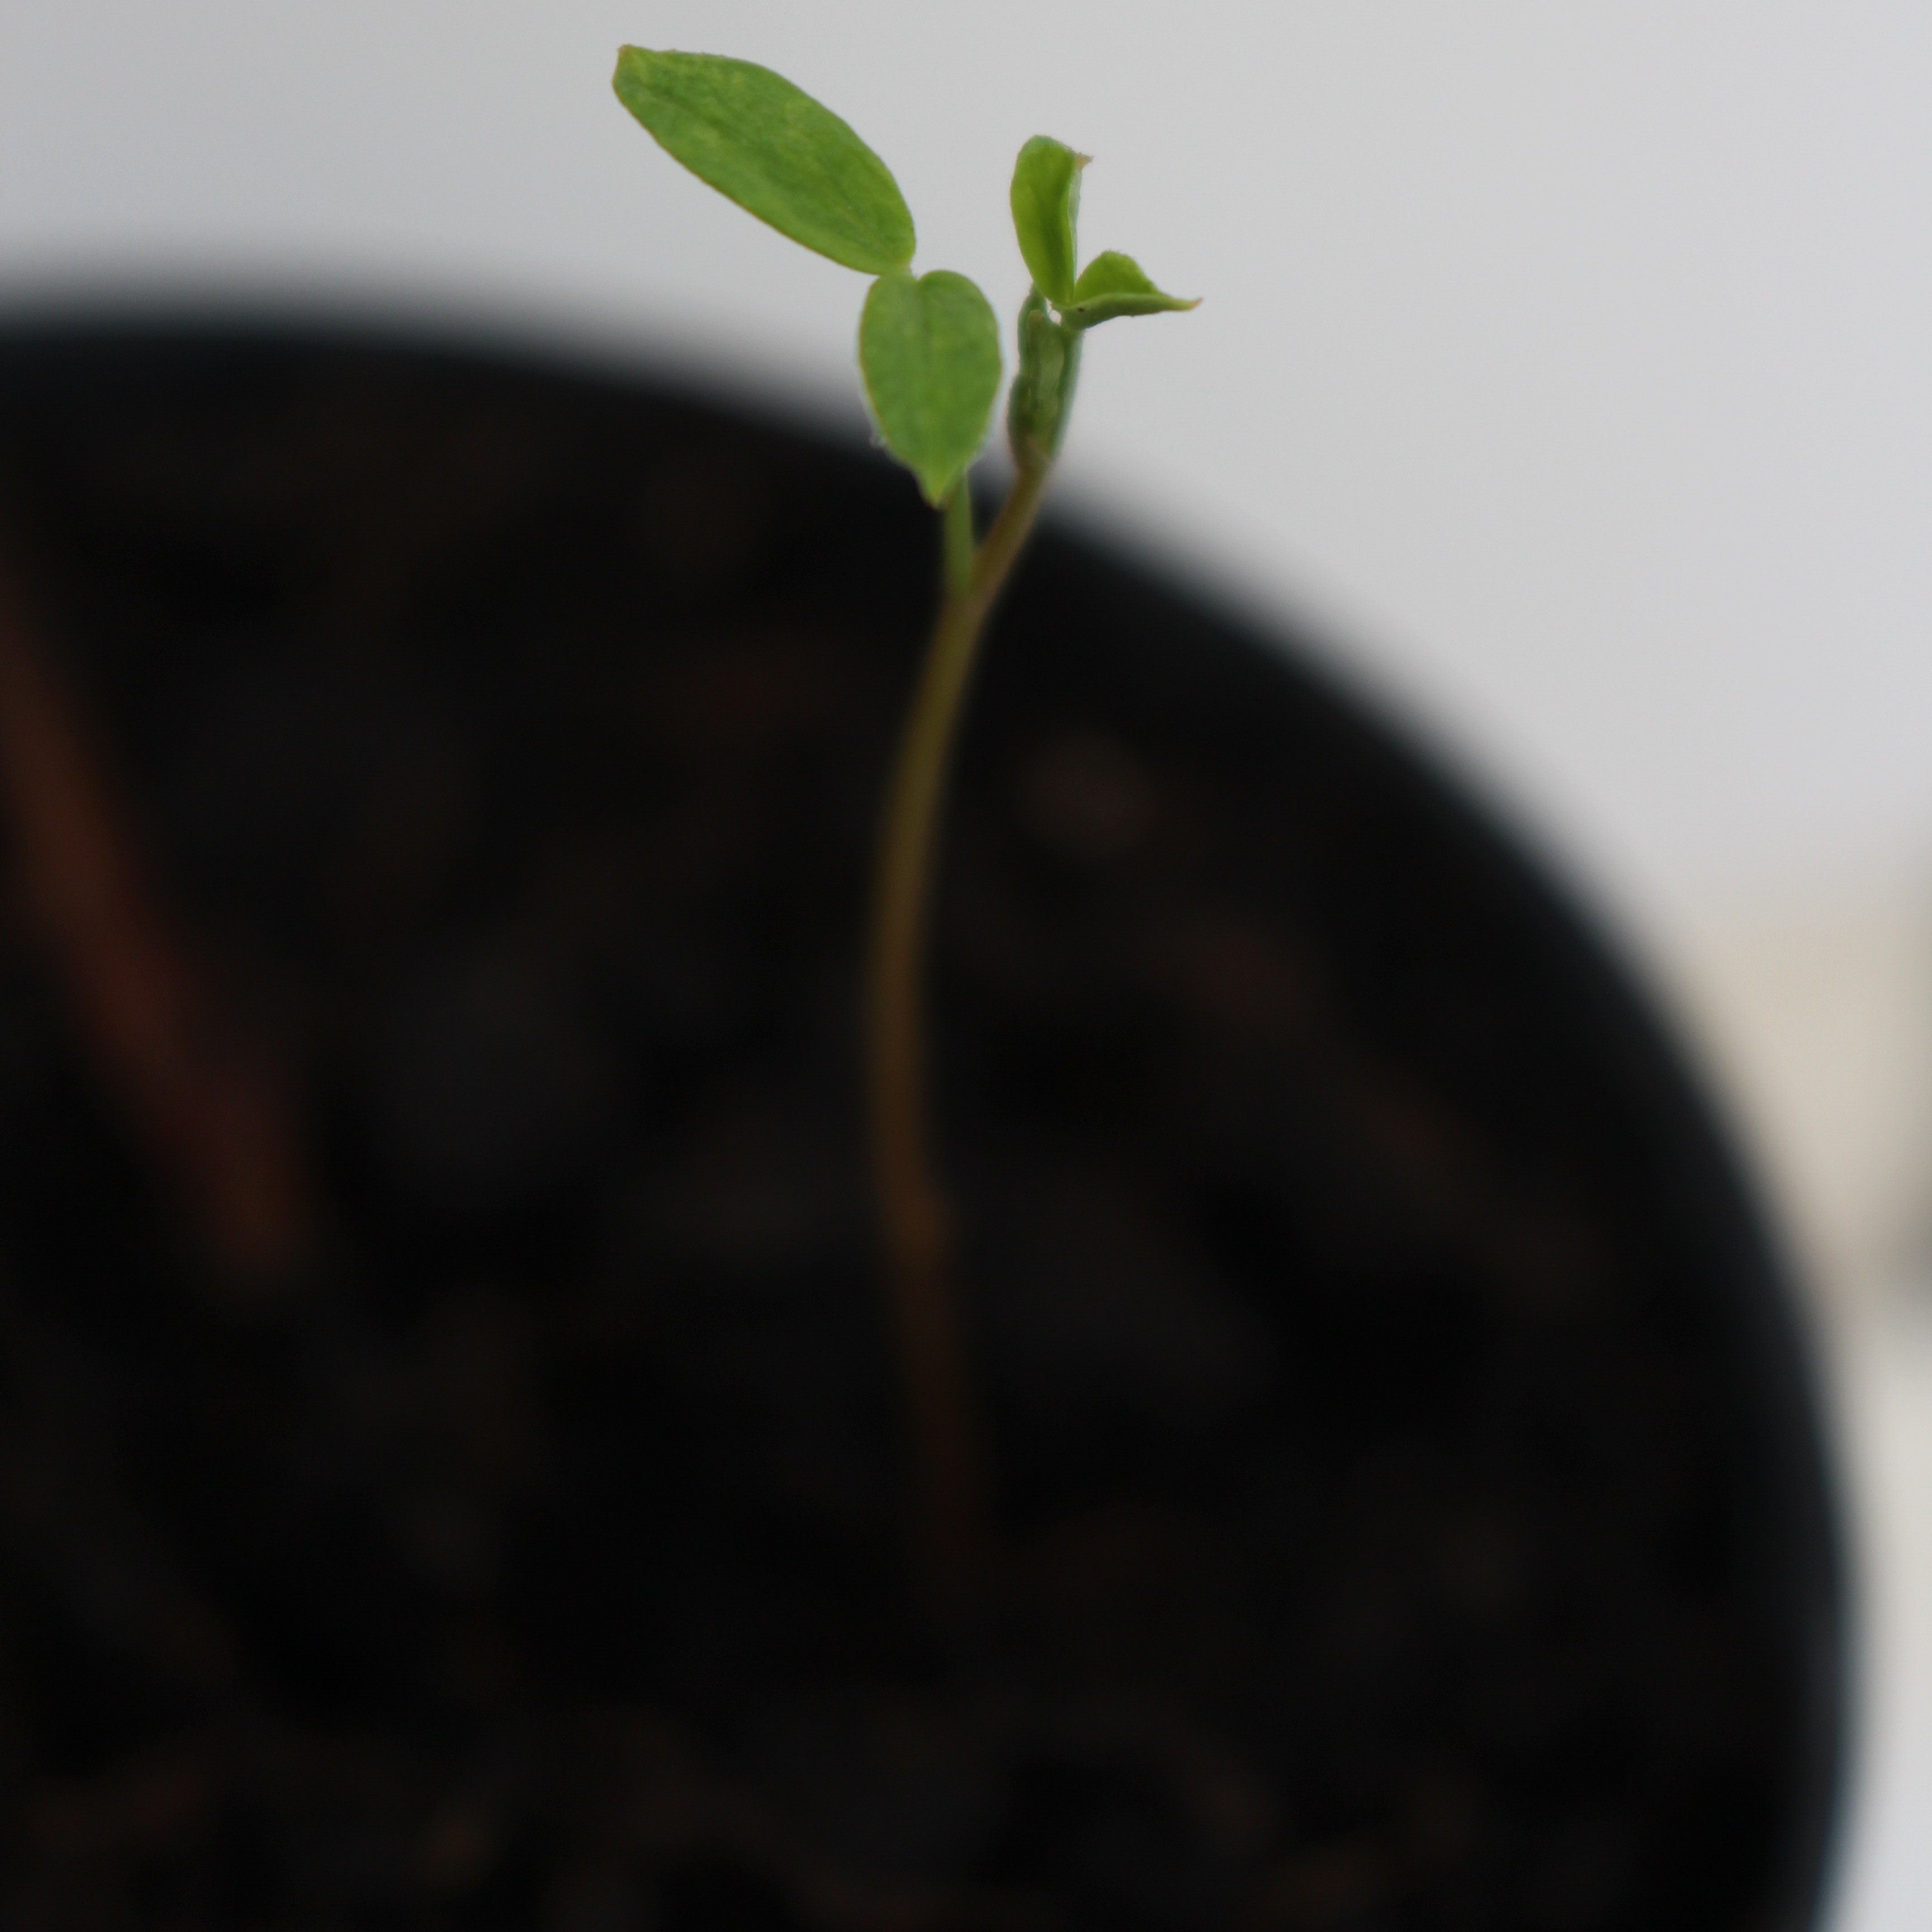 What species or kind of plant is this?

Vicia sativa
